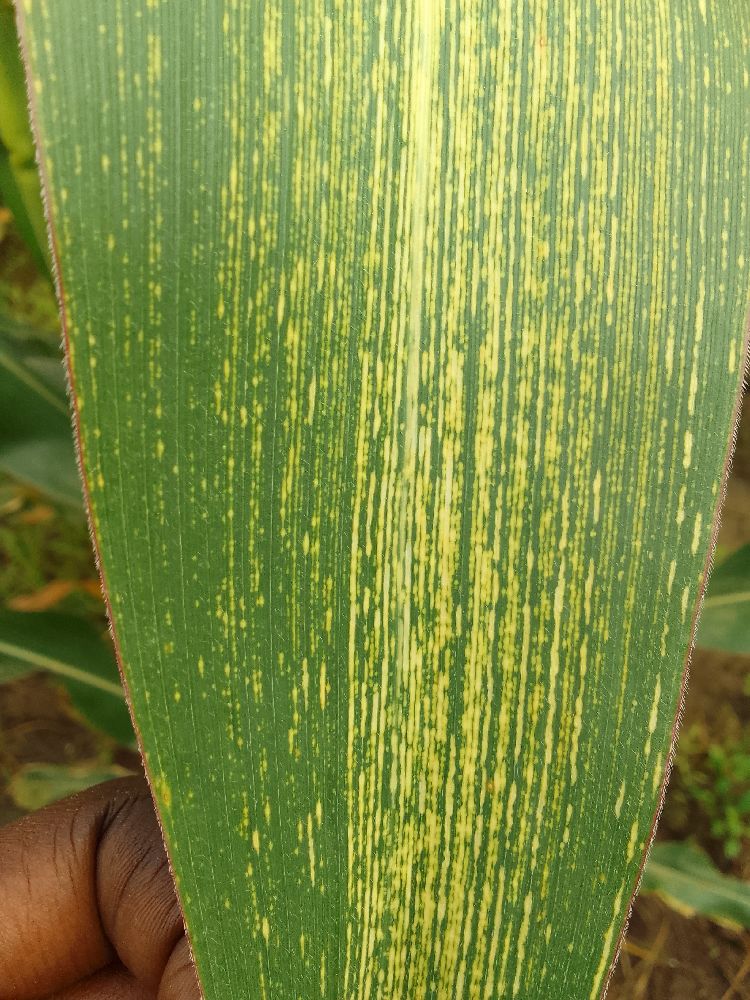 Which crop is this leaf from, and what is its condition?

maize, maize streak virus
